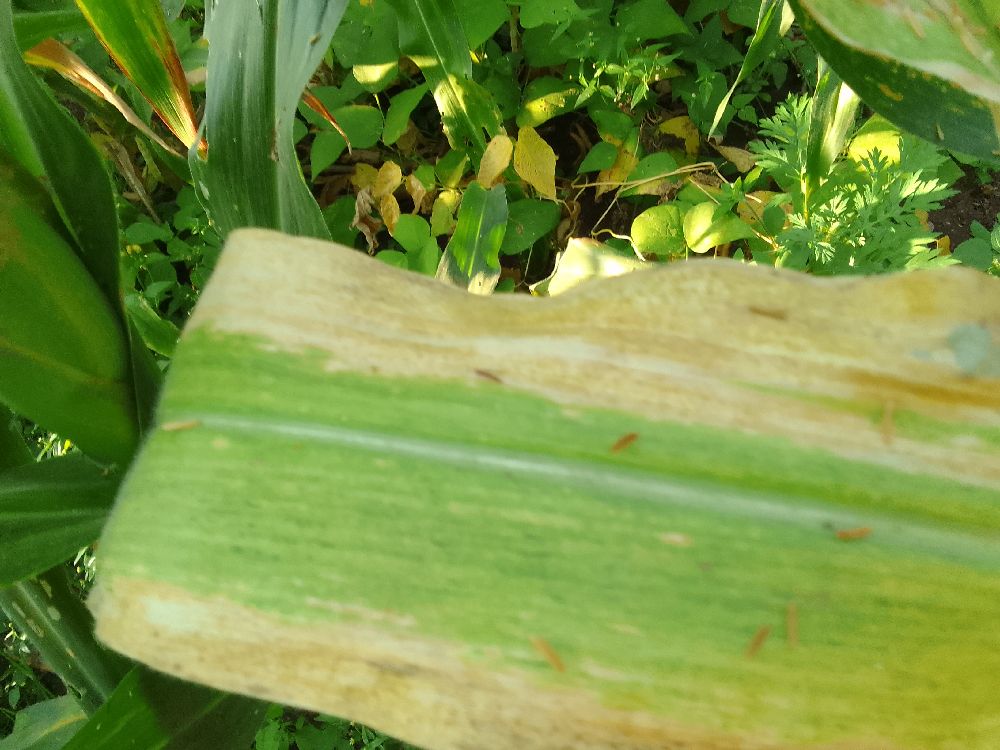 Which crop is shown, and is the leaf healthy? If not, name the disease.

maize, maize lethal necrosis
